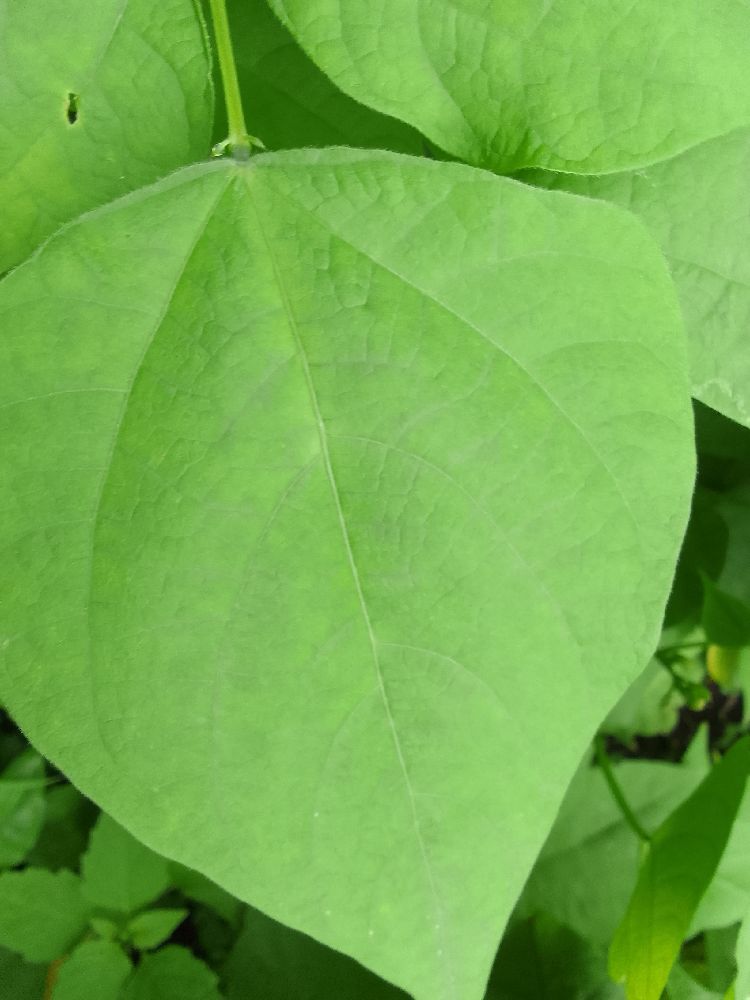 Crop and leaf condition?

common bean, healthy
